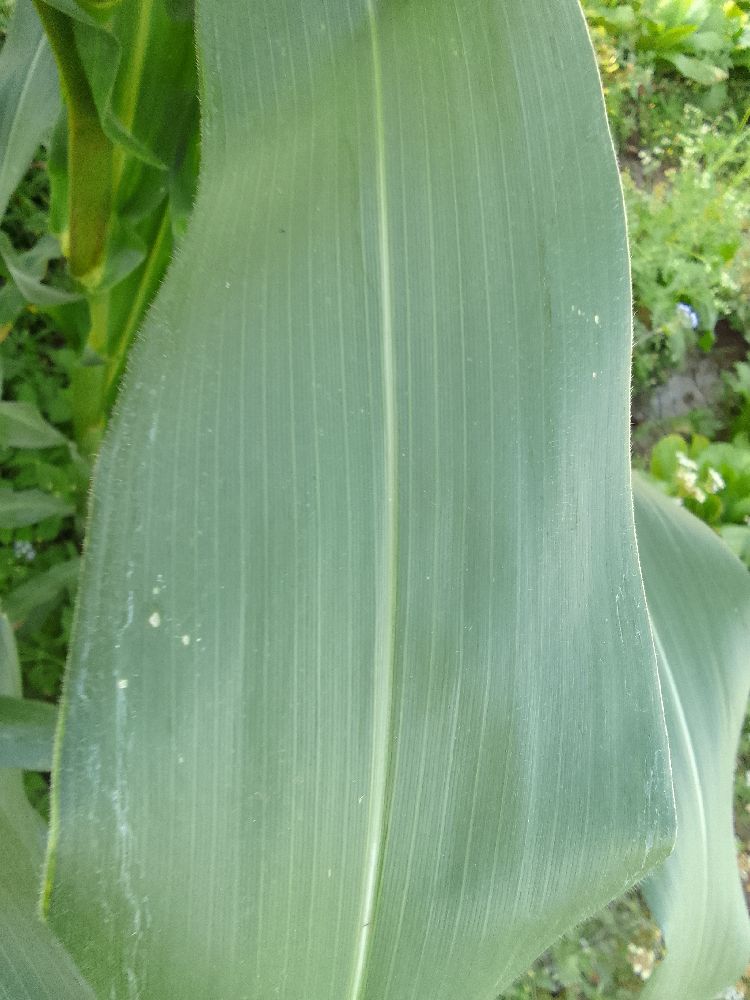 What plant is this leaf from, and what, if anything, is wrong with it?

maize, healthy
